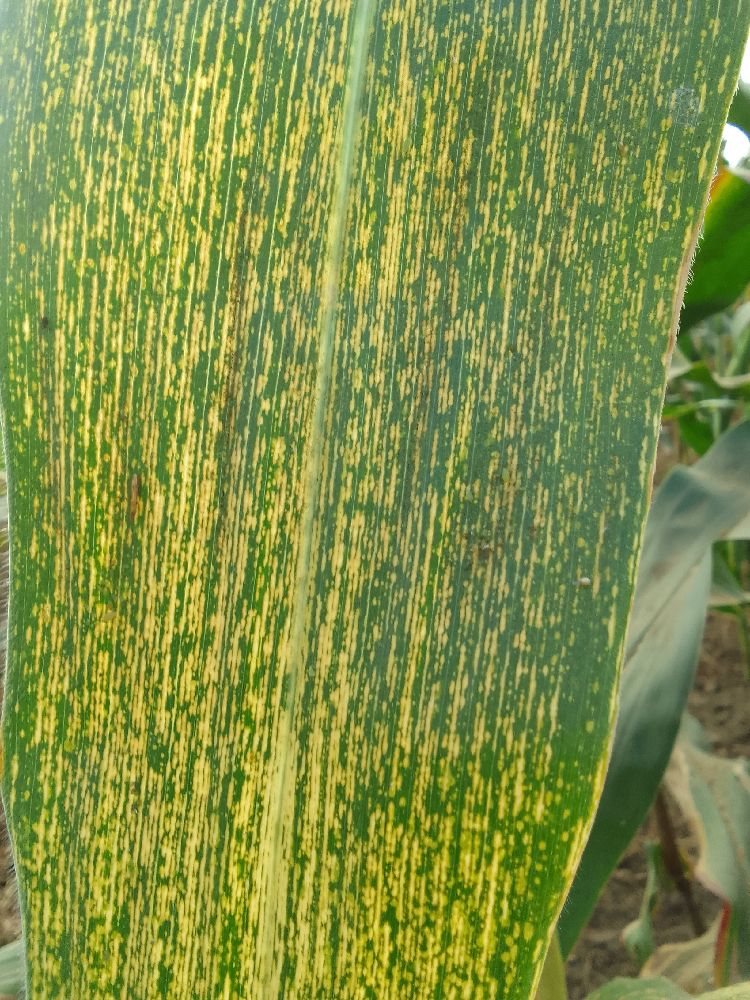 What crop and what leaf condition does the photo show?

maize, maize streak virus
